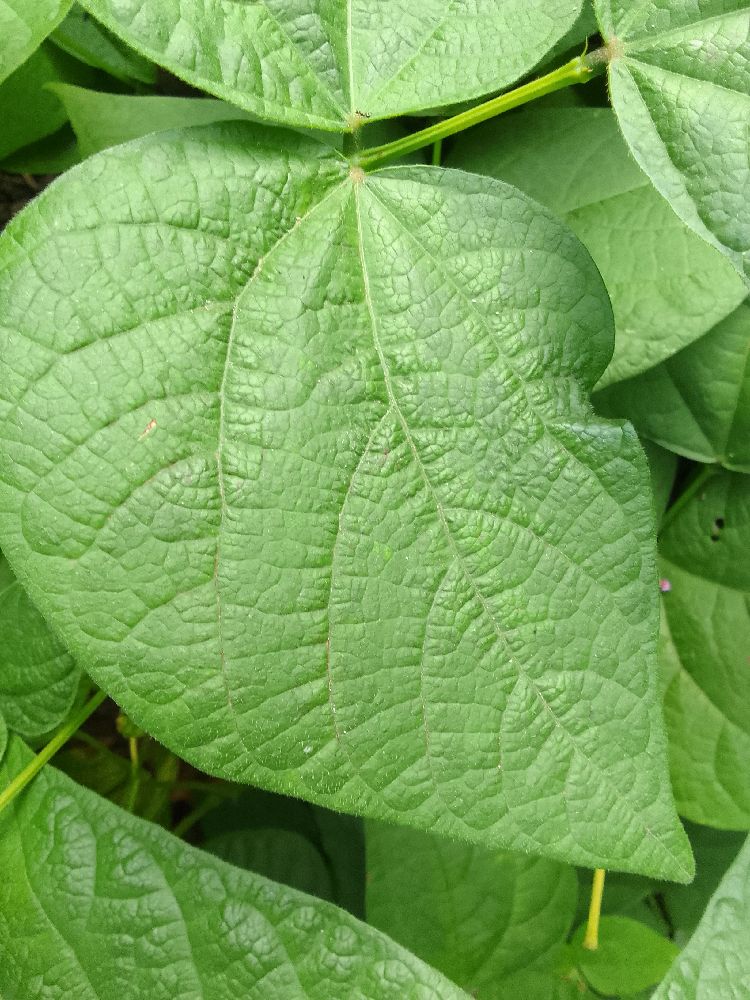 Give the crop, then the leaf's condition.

common bean, healthy
